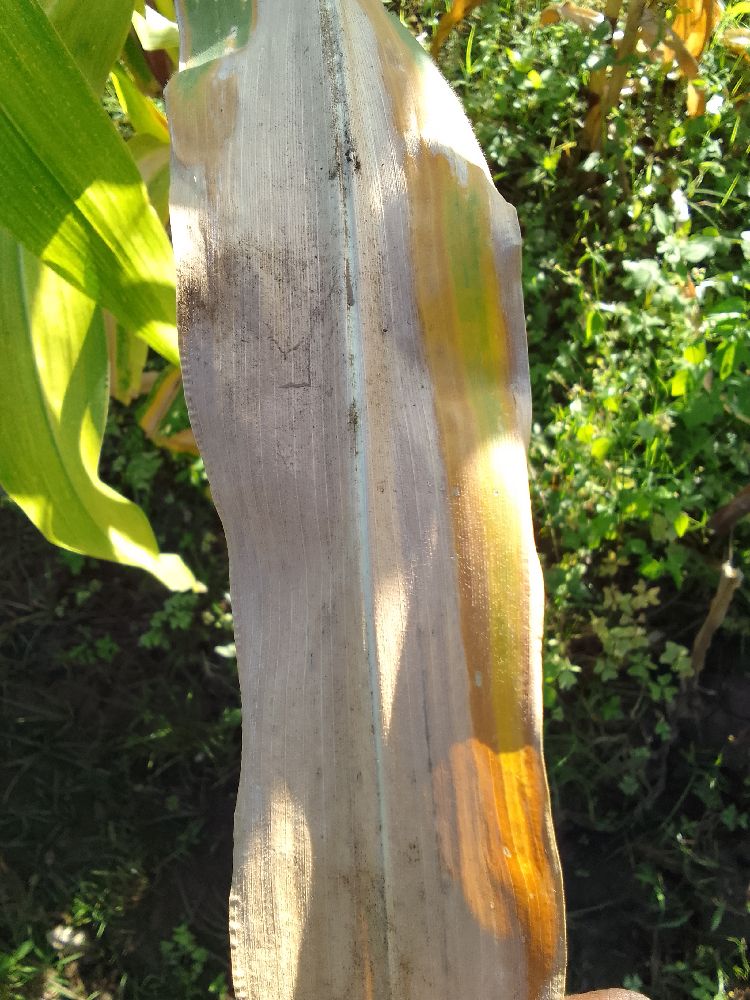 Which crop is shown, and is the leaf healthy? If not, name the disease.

maize, maize lethal necrosis
